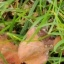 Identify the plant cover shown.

grass
